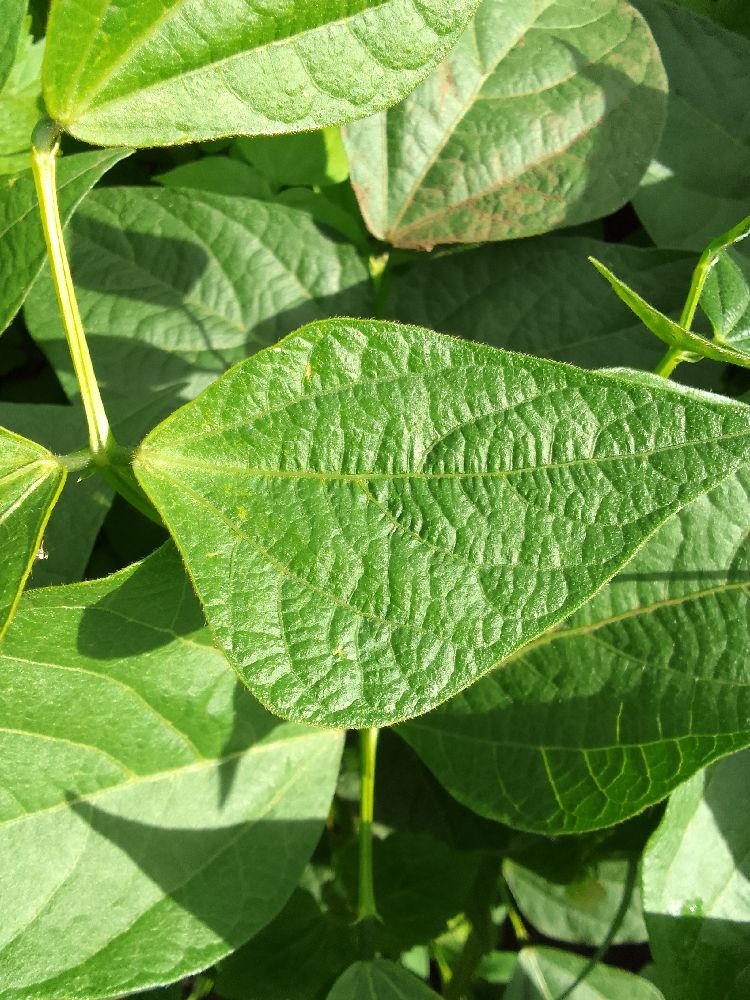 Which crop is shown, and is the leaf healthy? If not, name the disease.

common bean, healthy
